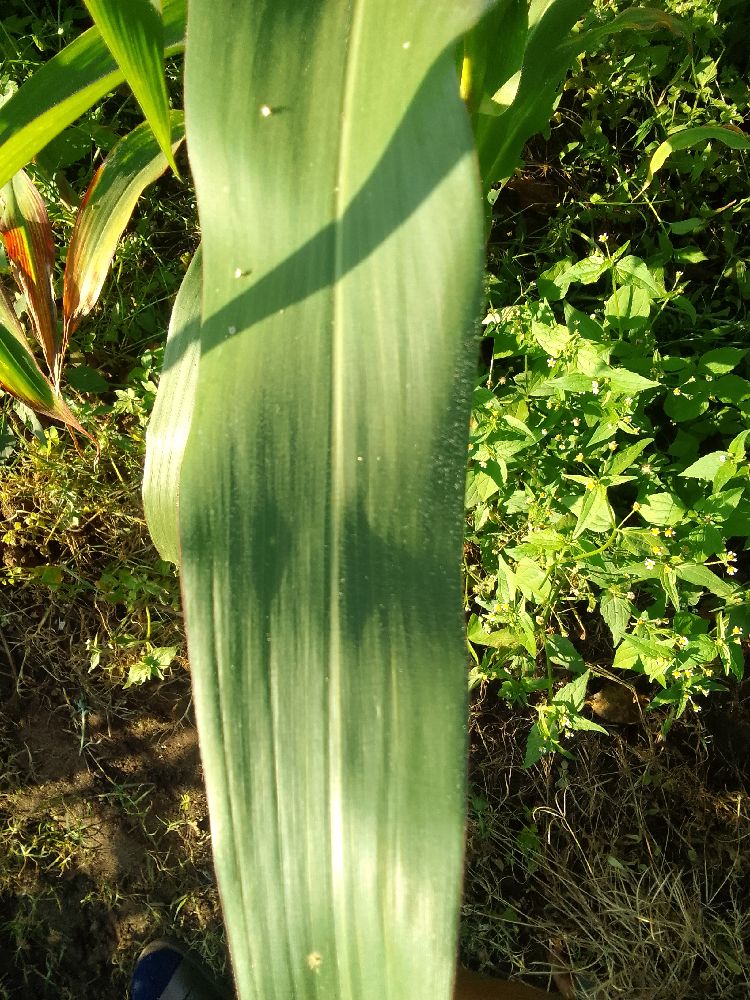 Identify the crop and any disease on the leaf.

maize, healthy
